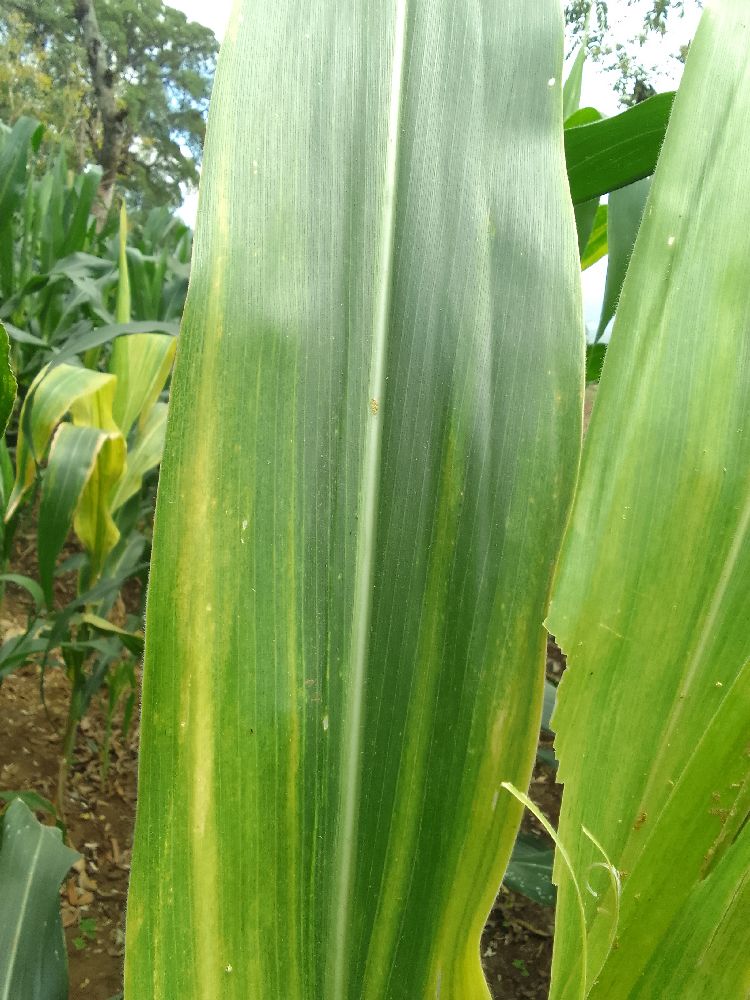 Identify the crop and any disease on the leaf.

maize, maize lethal necrosis
